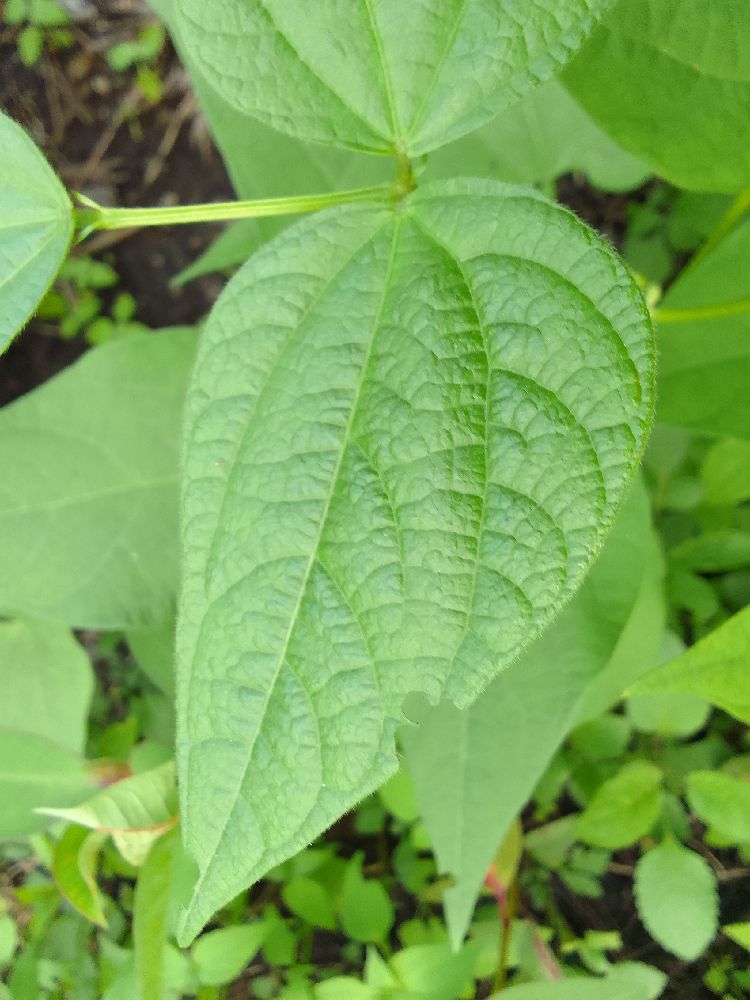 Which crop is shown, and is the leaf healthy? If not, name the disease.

common bean, healthy
